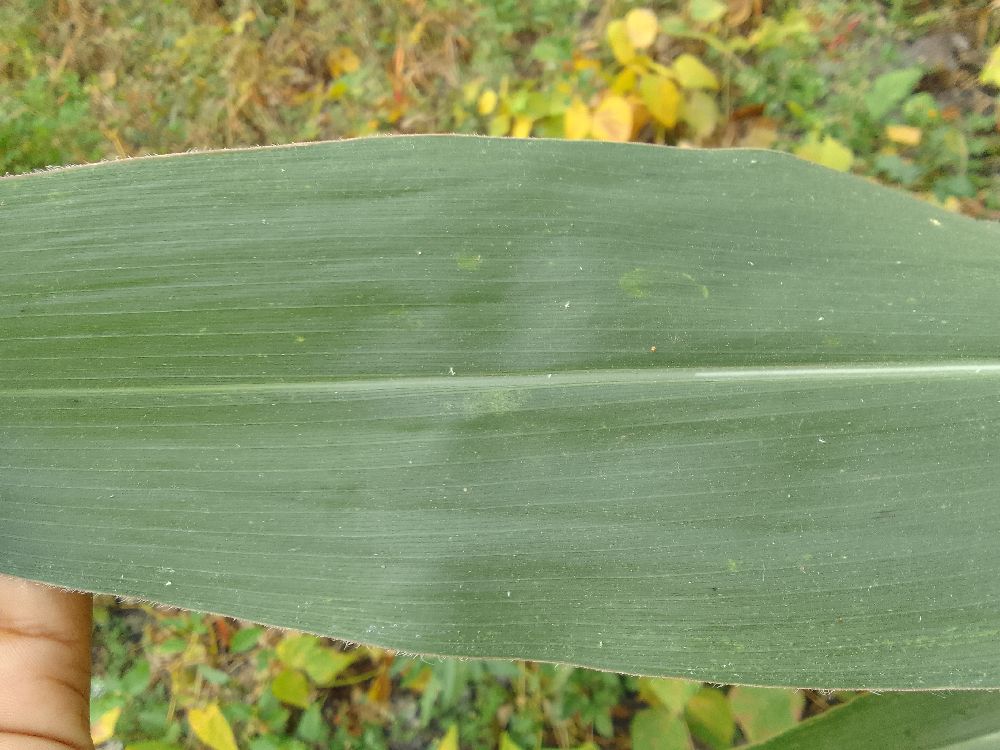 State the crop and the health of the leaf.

maize, healthy
